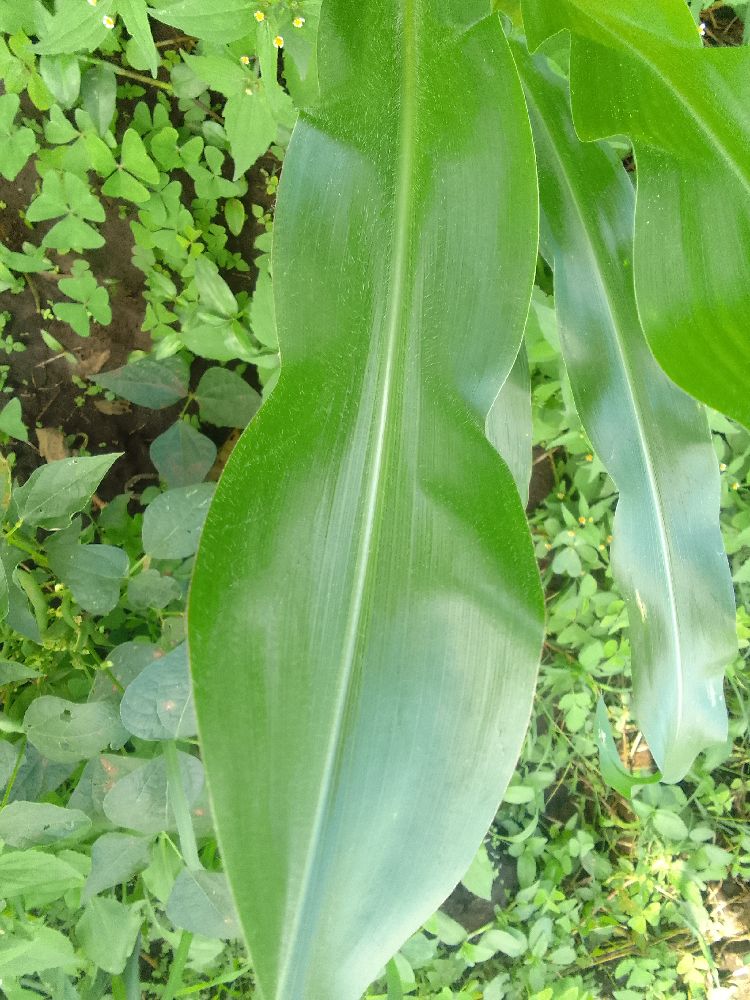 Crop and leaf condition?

maize, healthy
